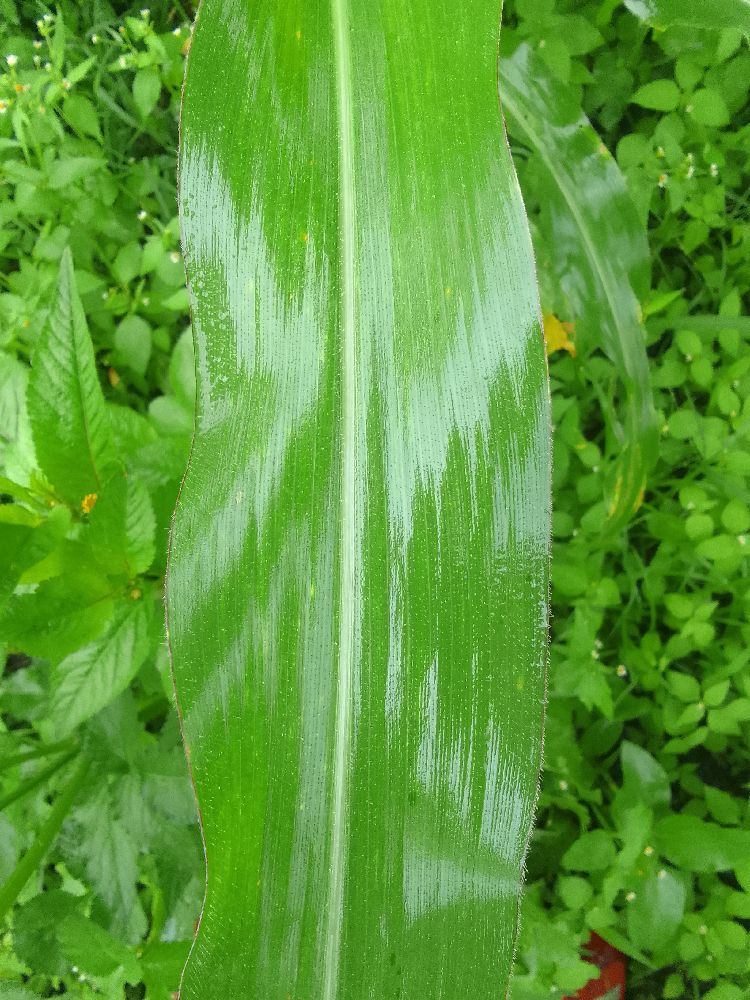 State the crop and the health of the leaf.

maize, healthy
